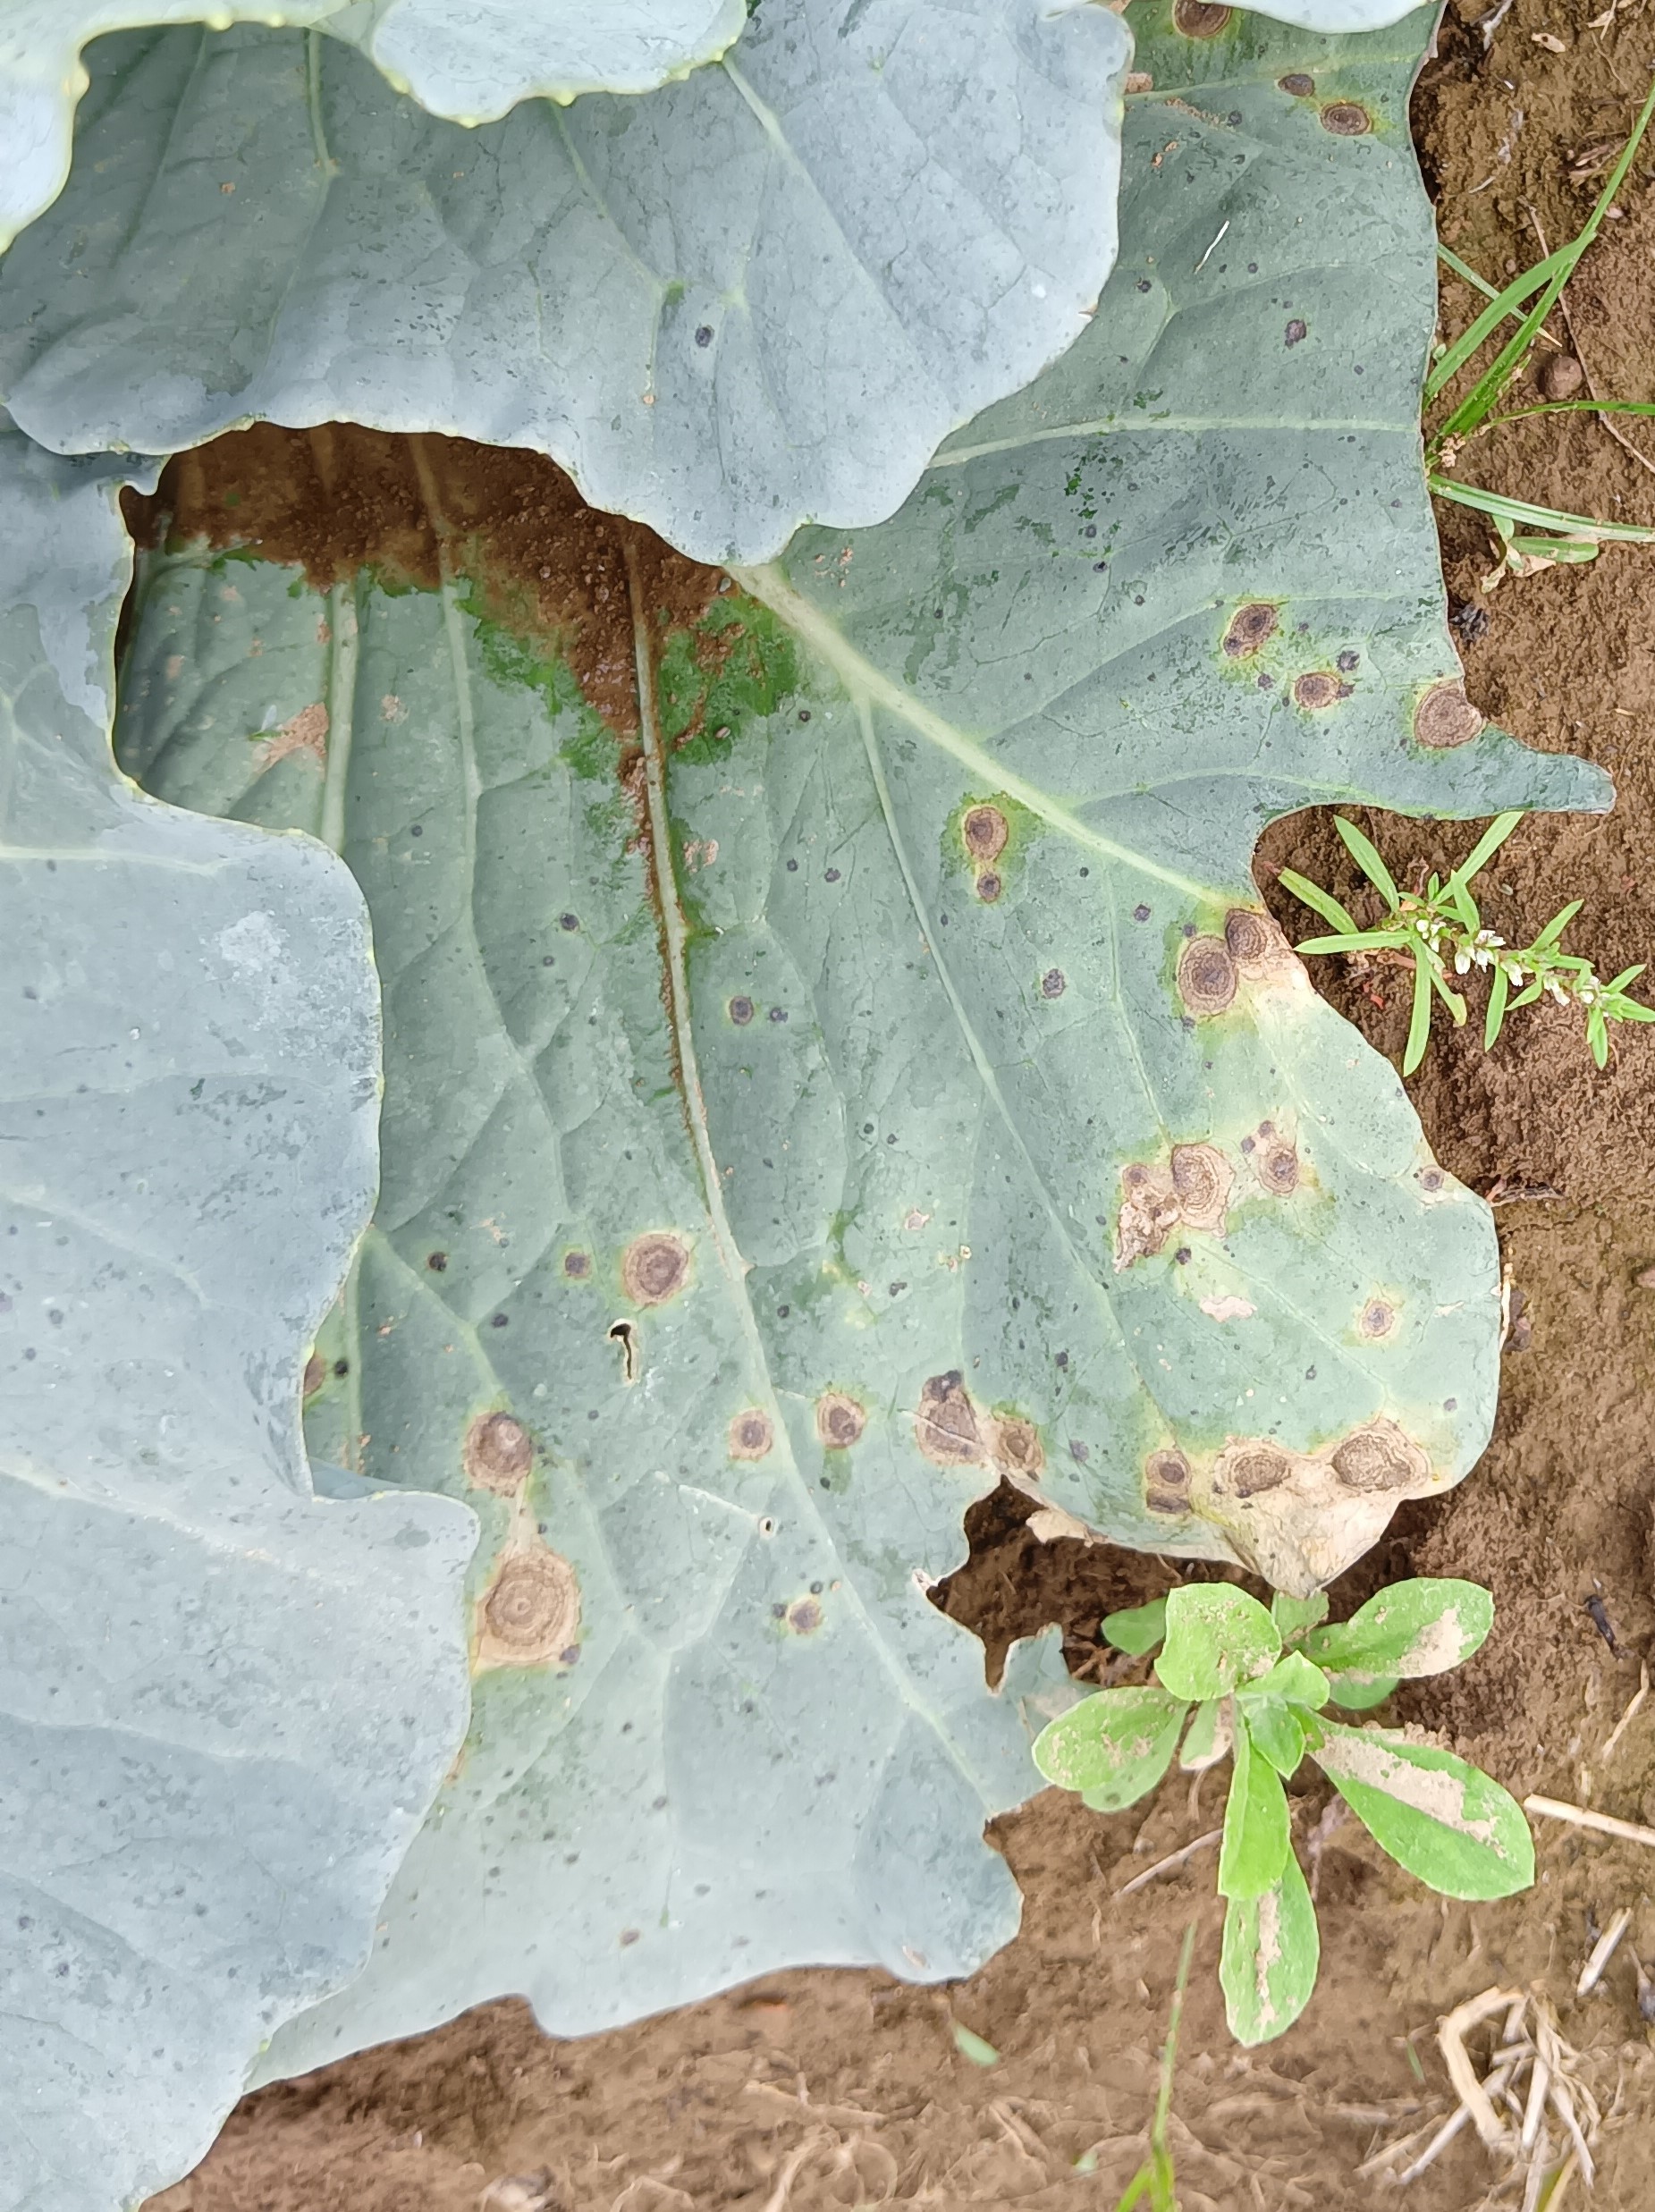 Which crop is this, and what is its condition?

cabbage, alternaria
